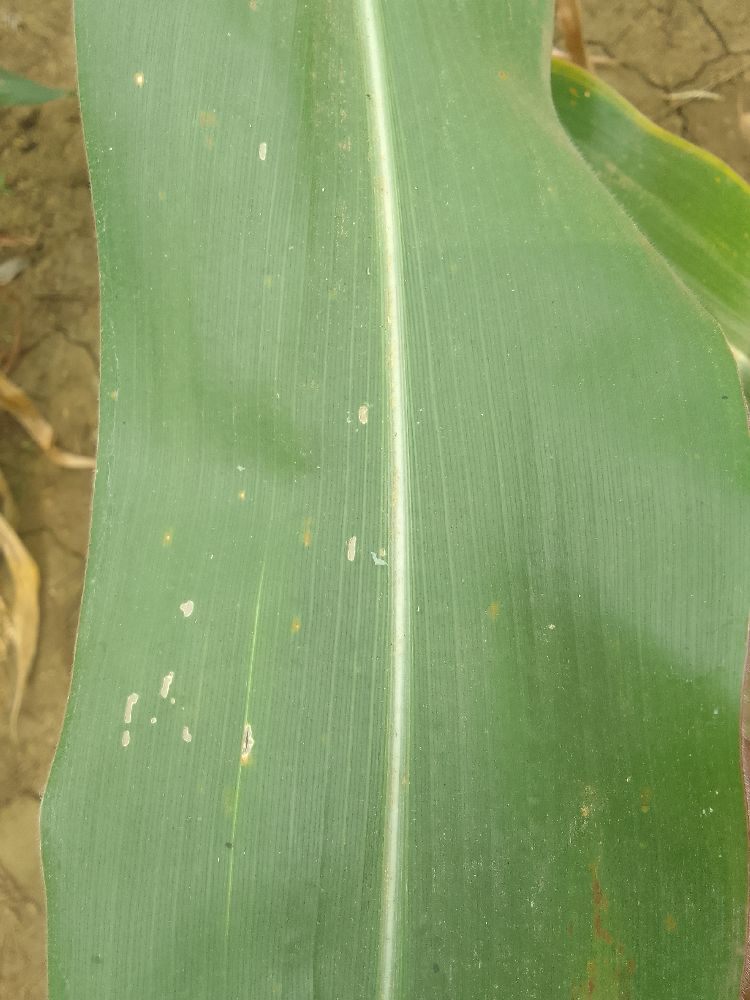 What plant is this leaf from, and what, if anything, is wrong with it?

maize, healthy
